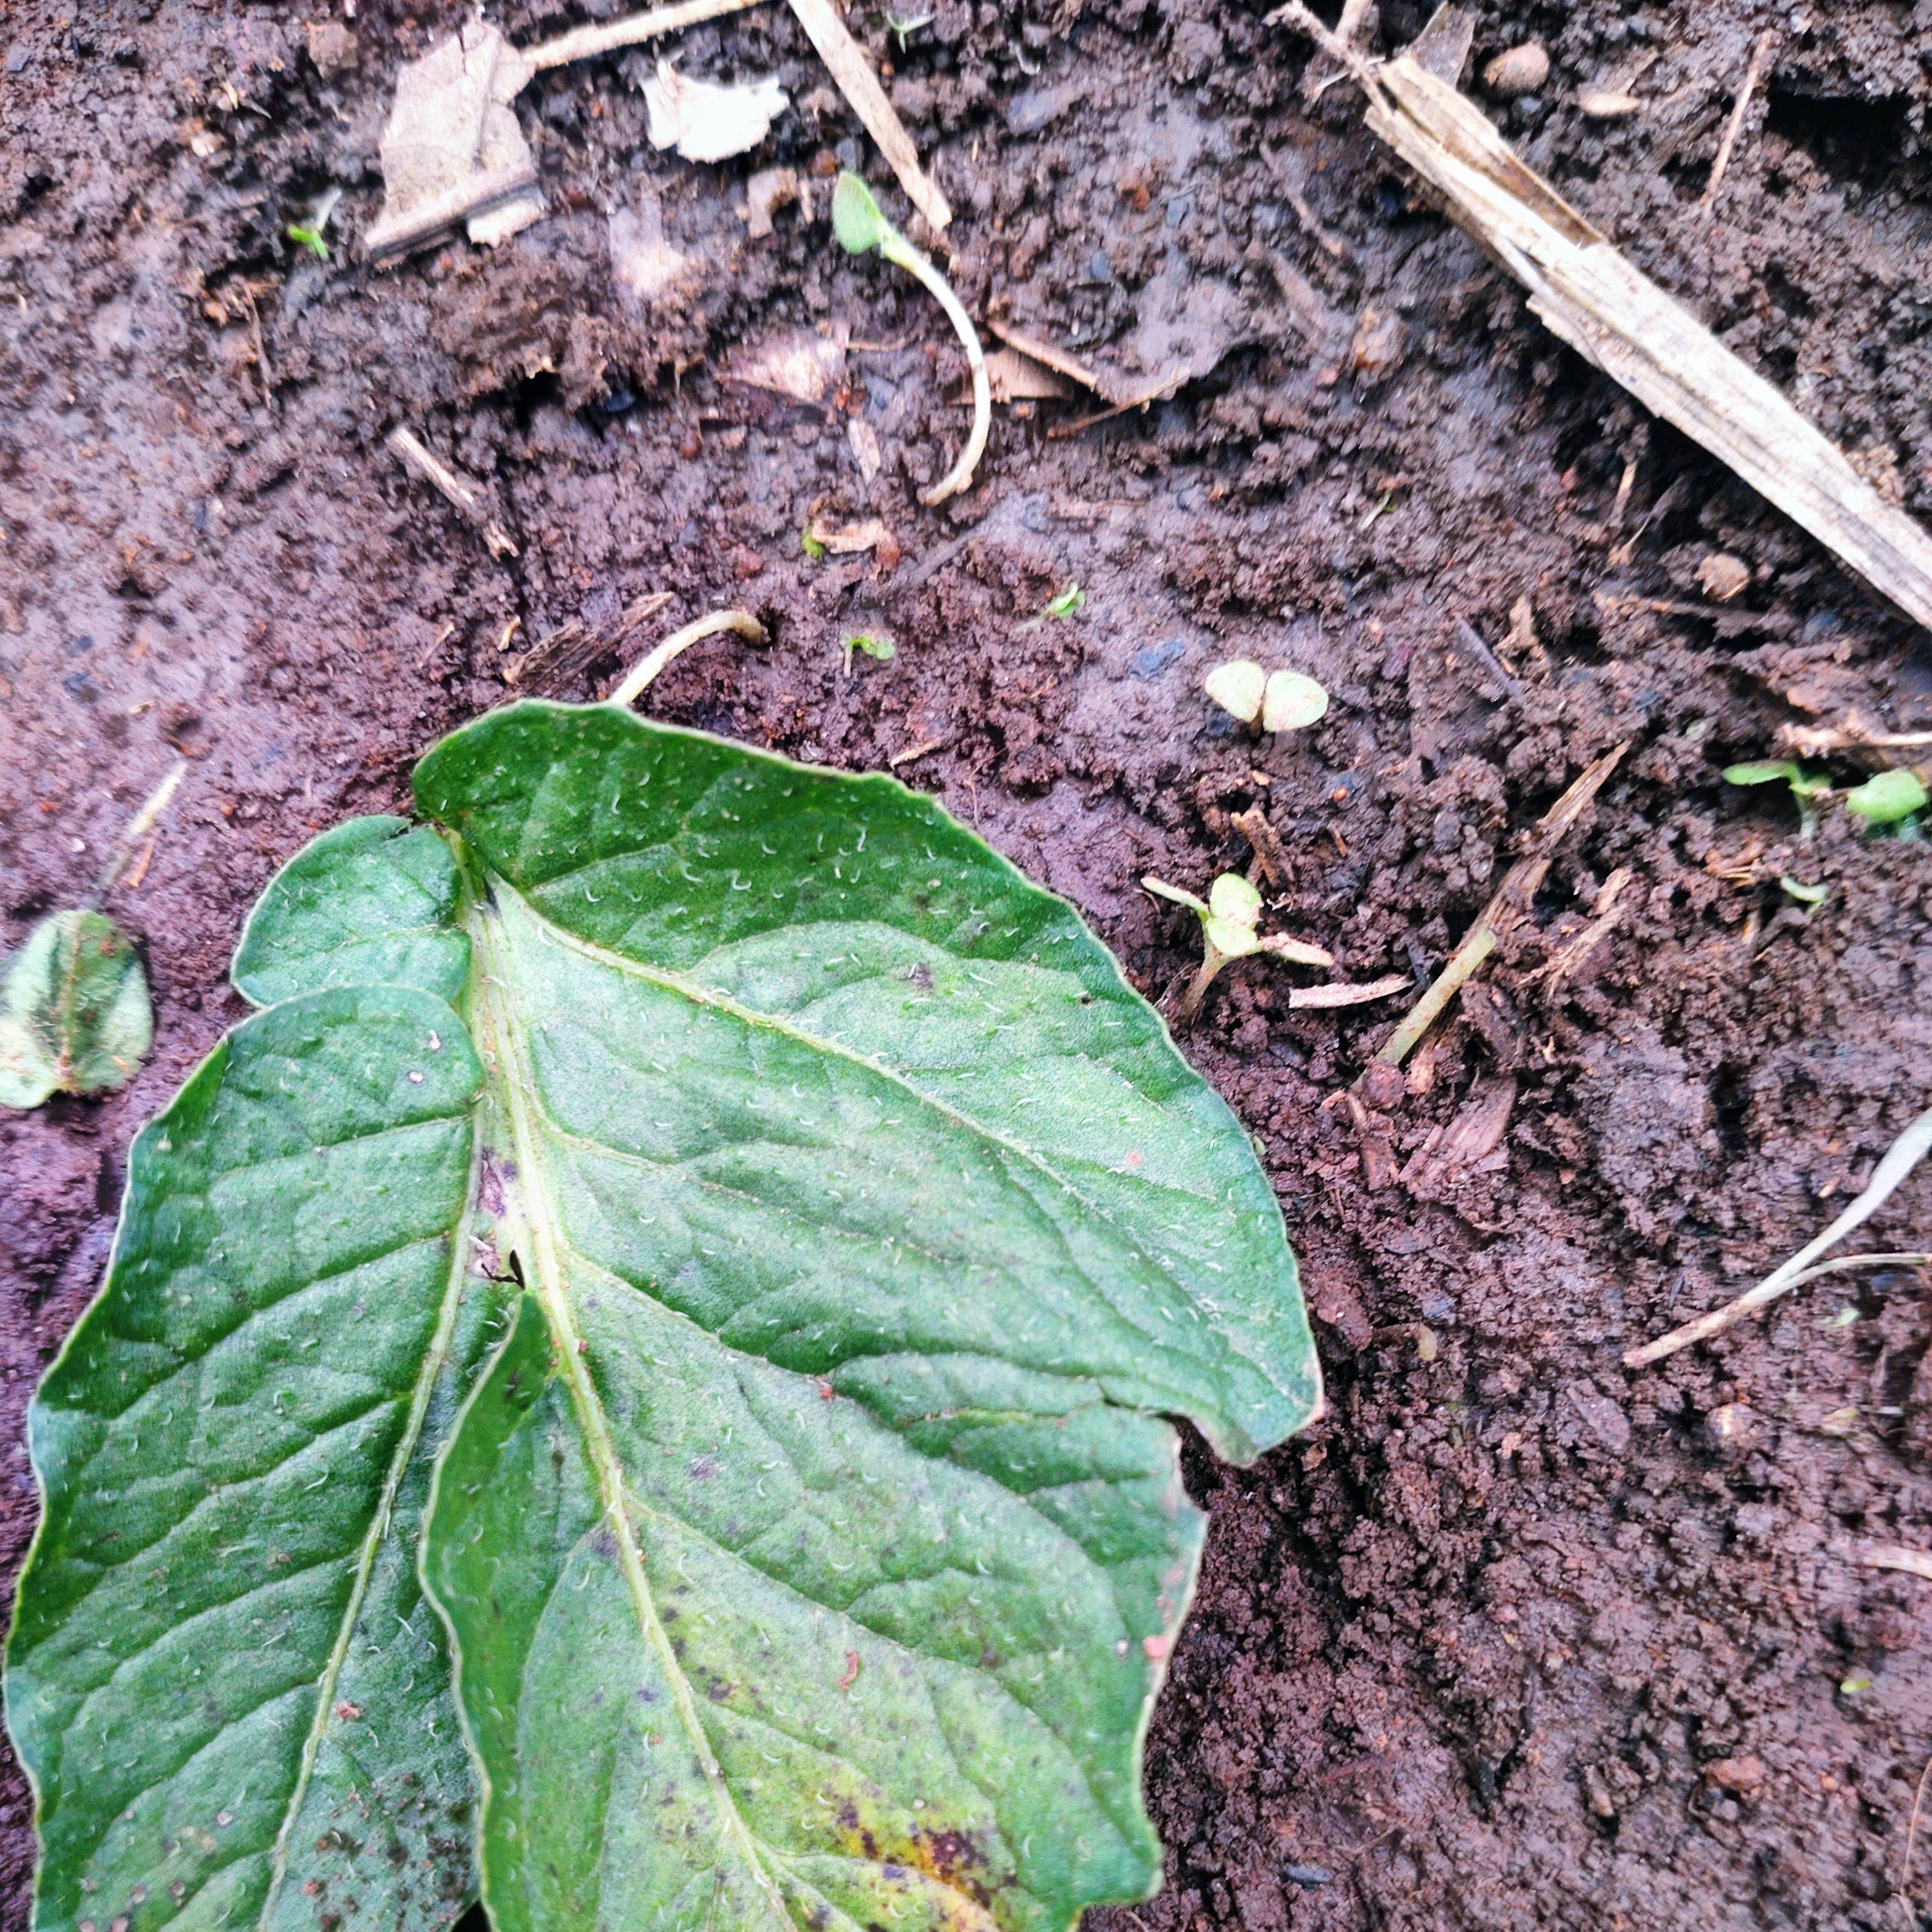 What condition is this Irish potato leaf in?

late blight
